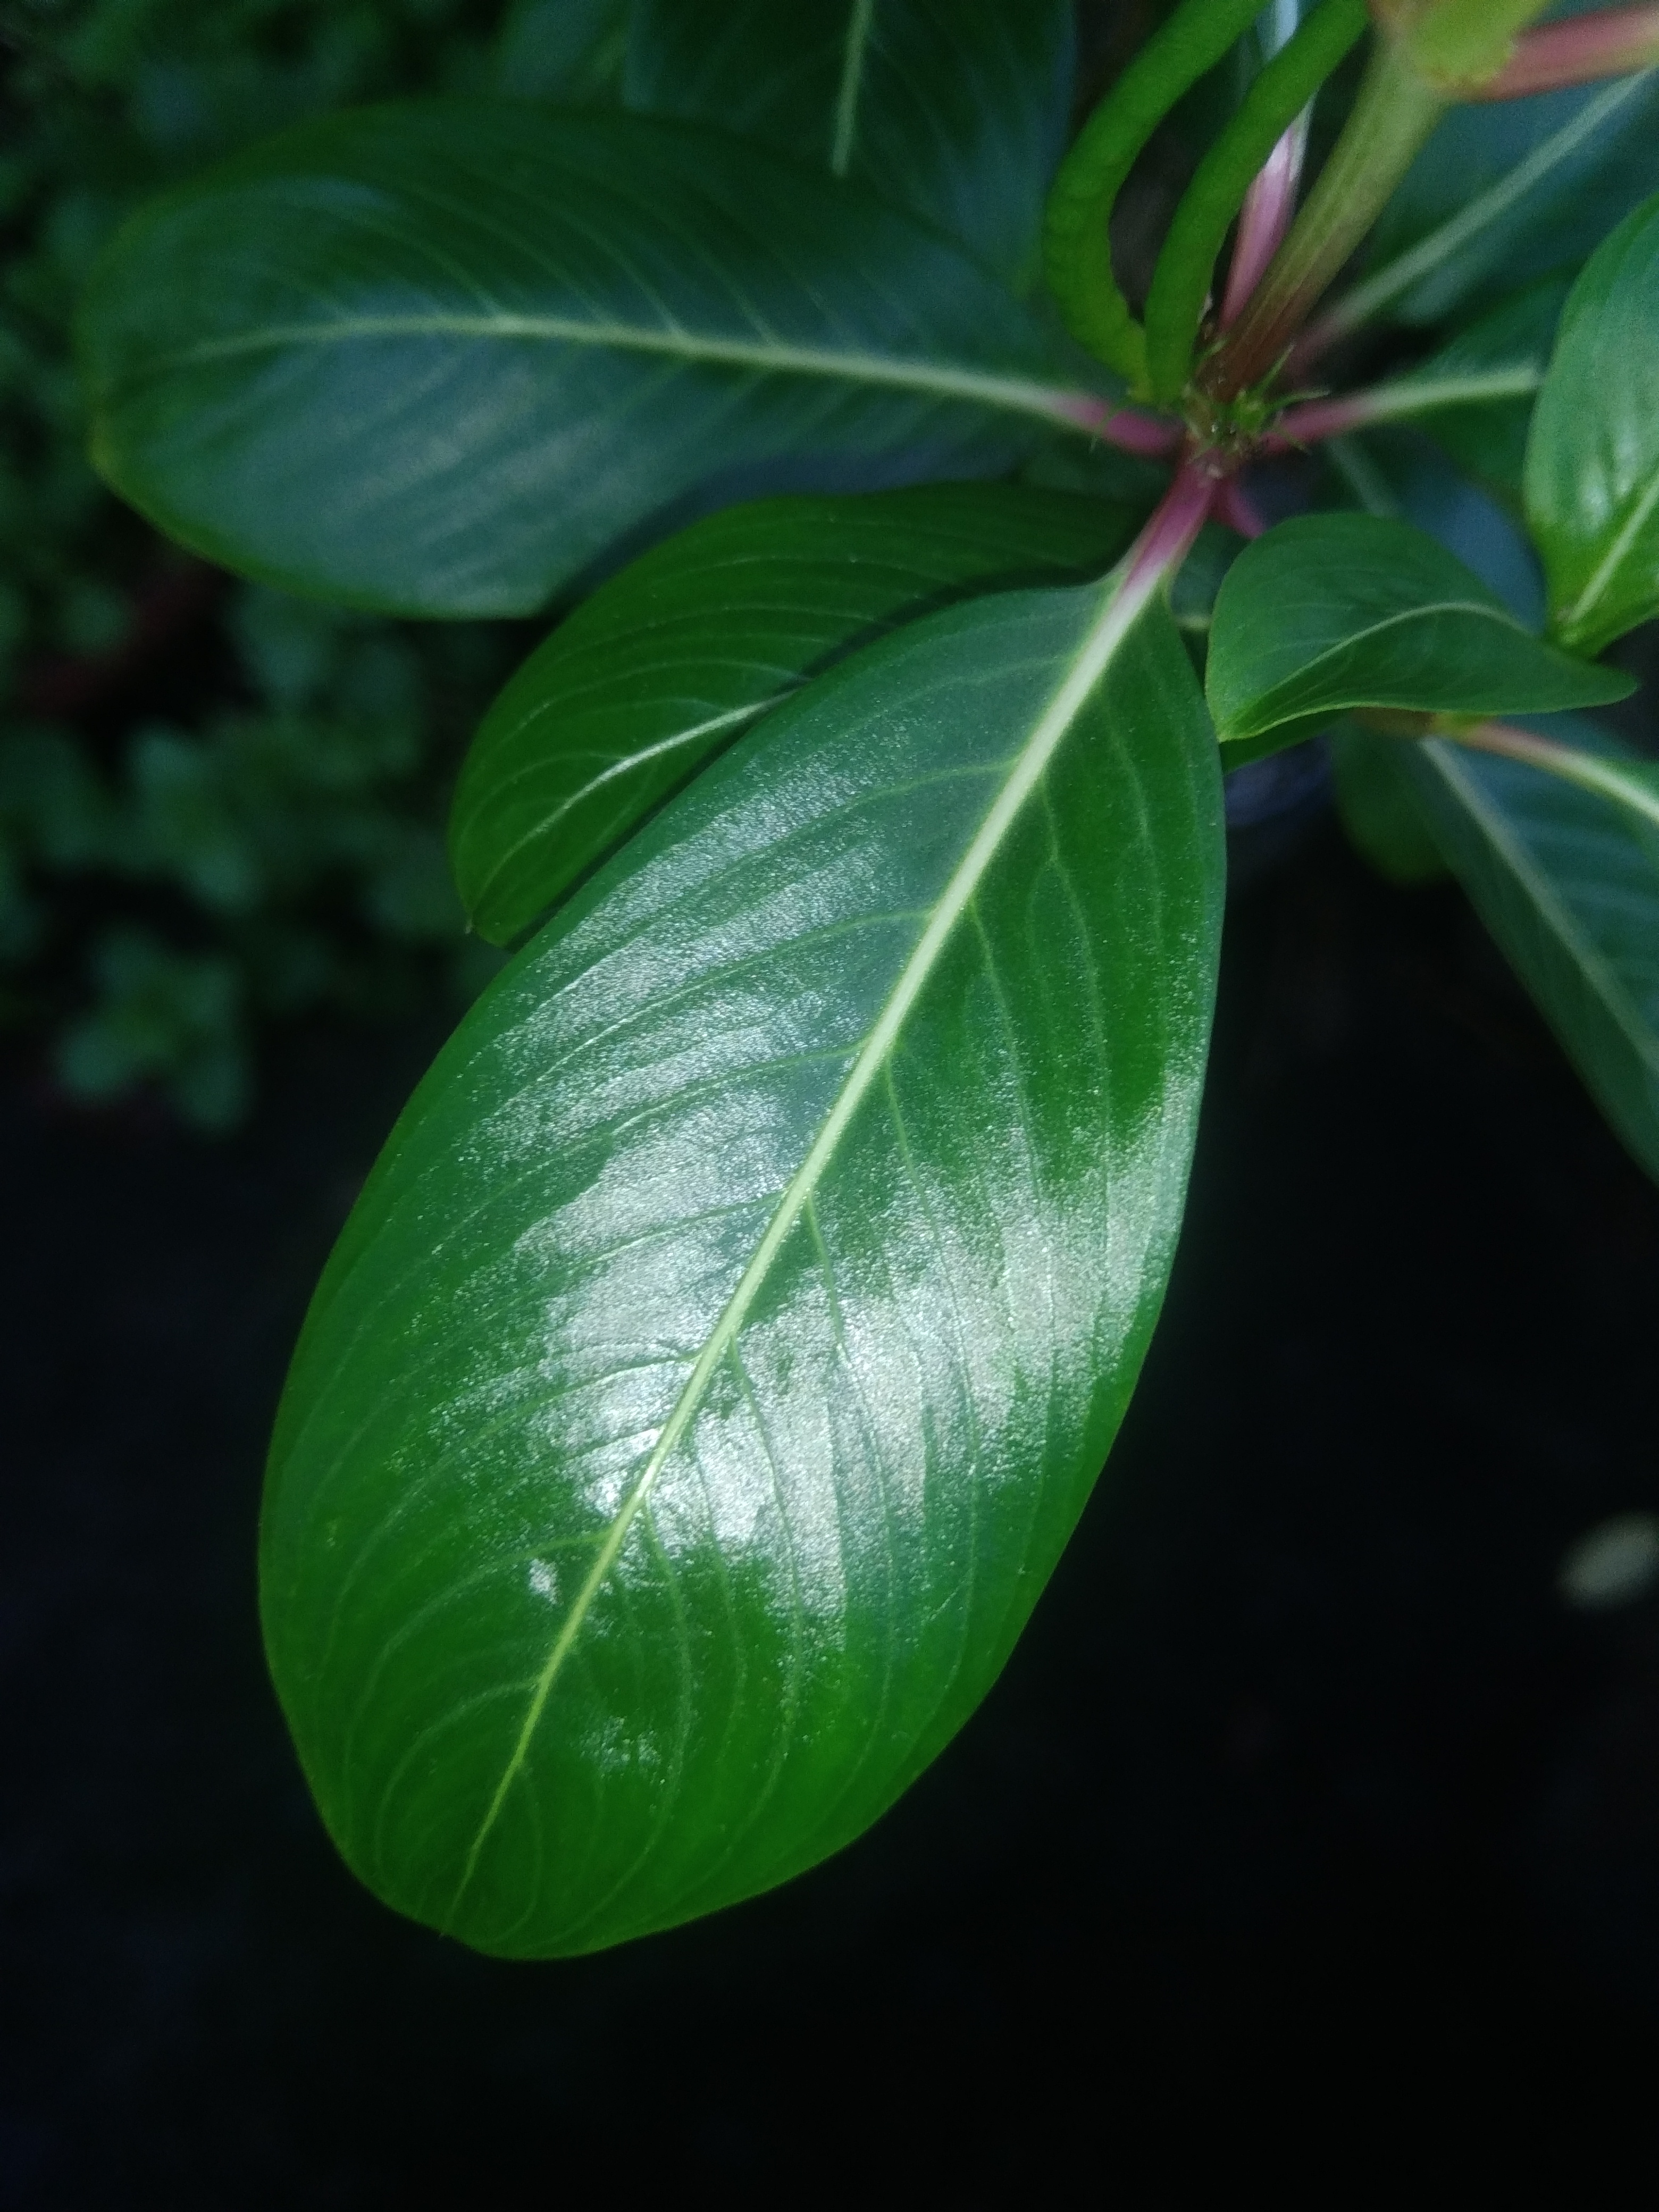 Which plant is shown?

rose periwinkle
